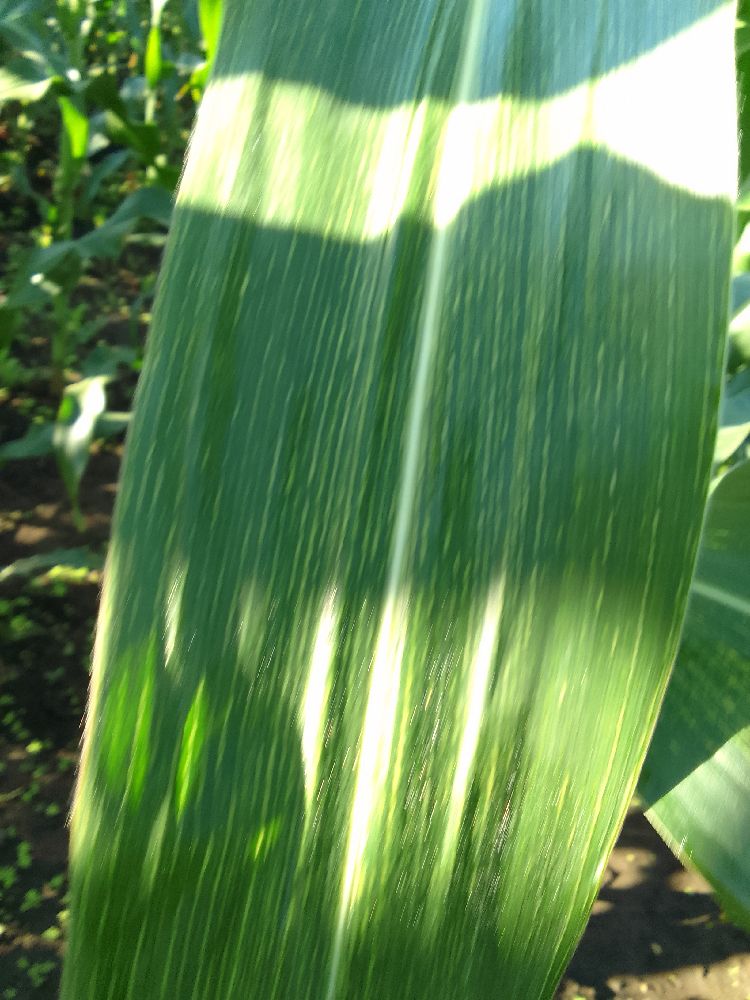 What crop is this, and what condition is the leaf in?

maize, maize streak virus
